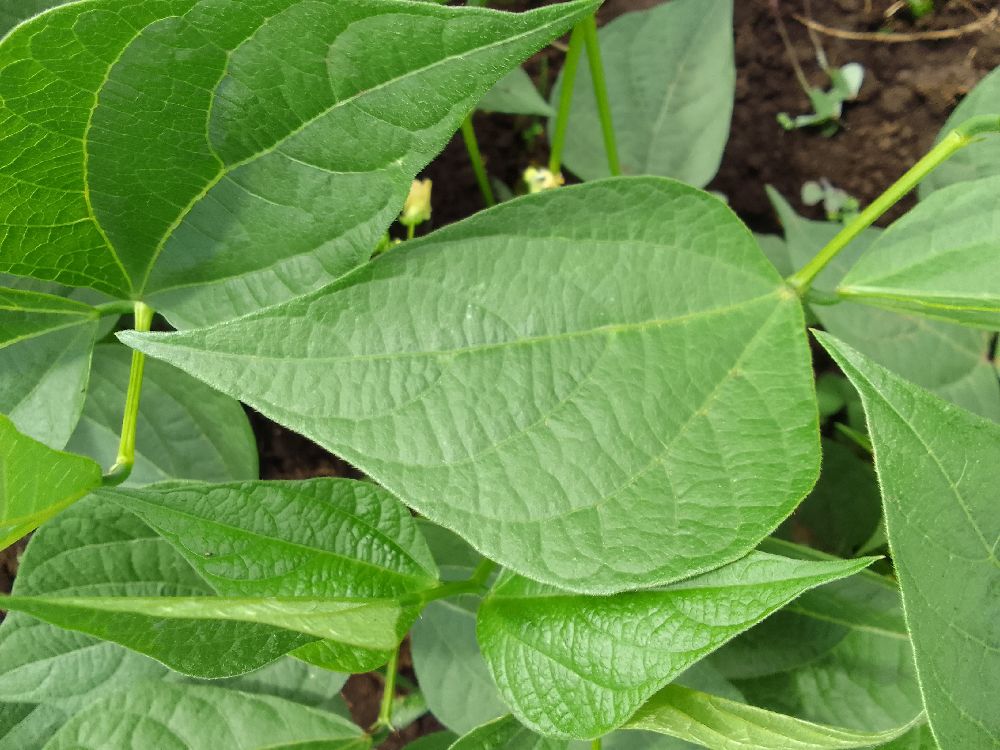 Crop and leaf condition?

common bean, healthy
